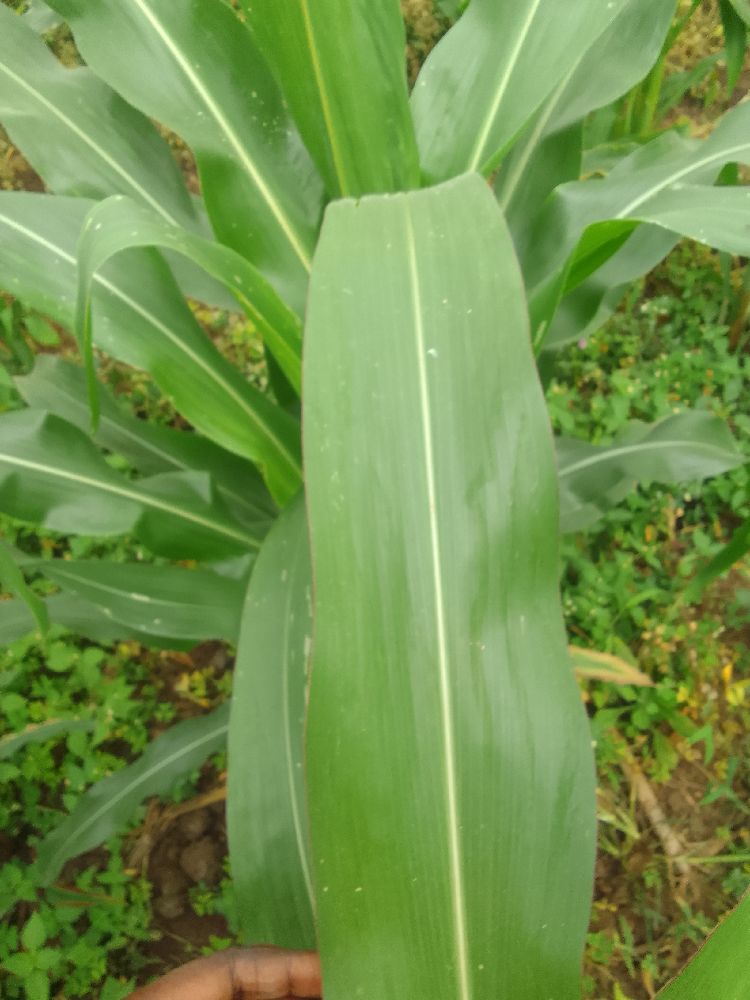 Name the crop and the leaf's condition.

maize, healthy
